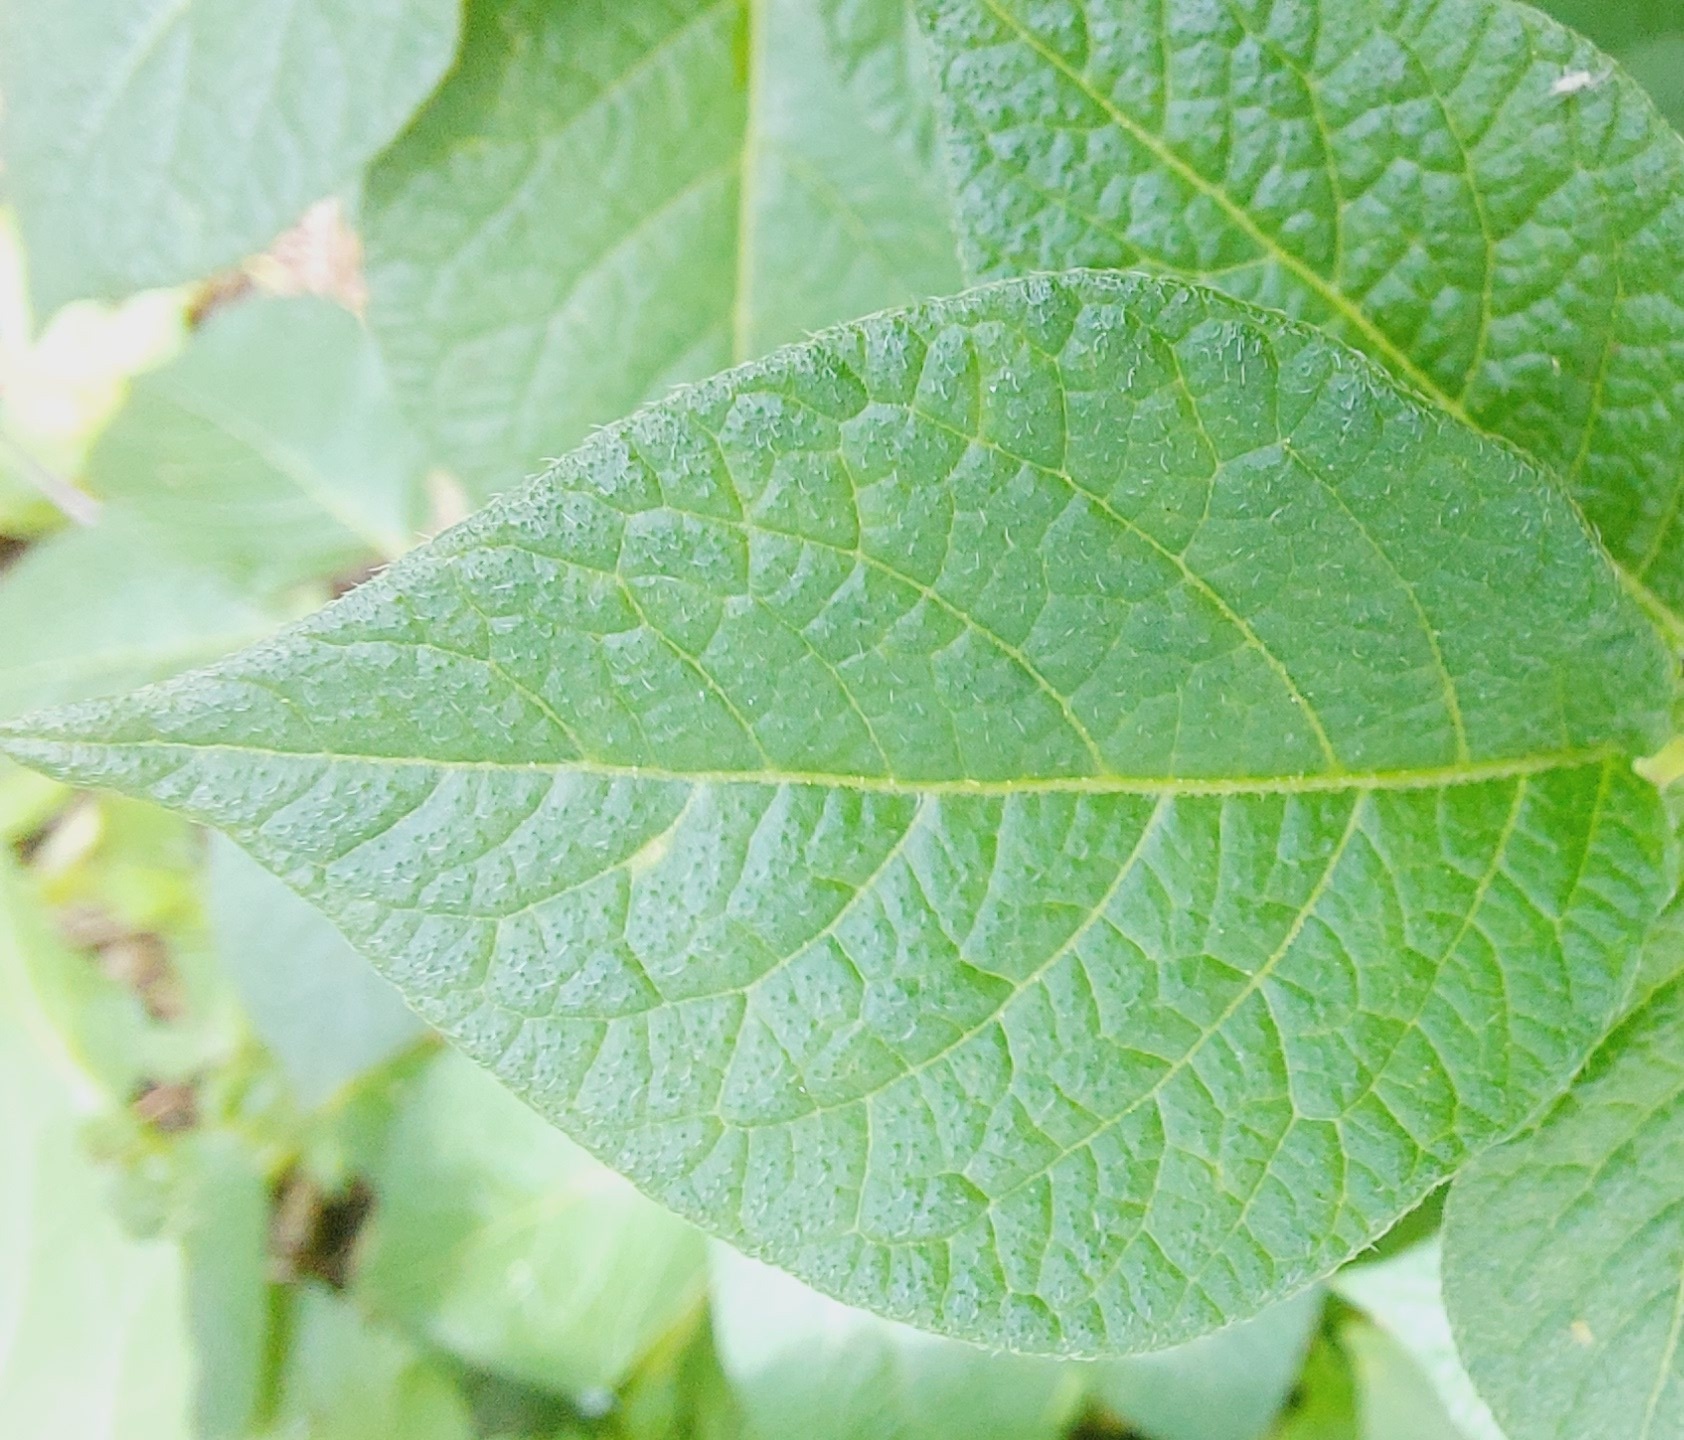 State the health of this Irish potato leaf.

healthy
